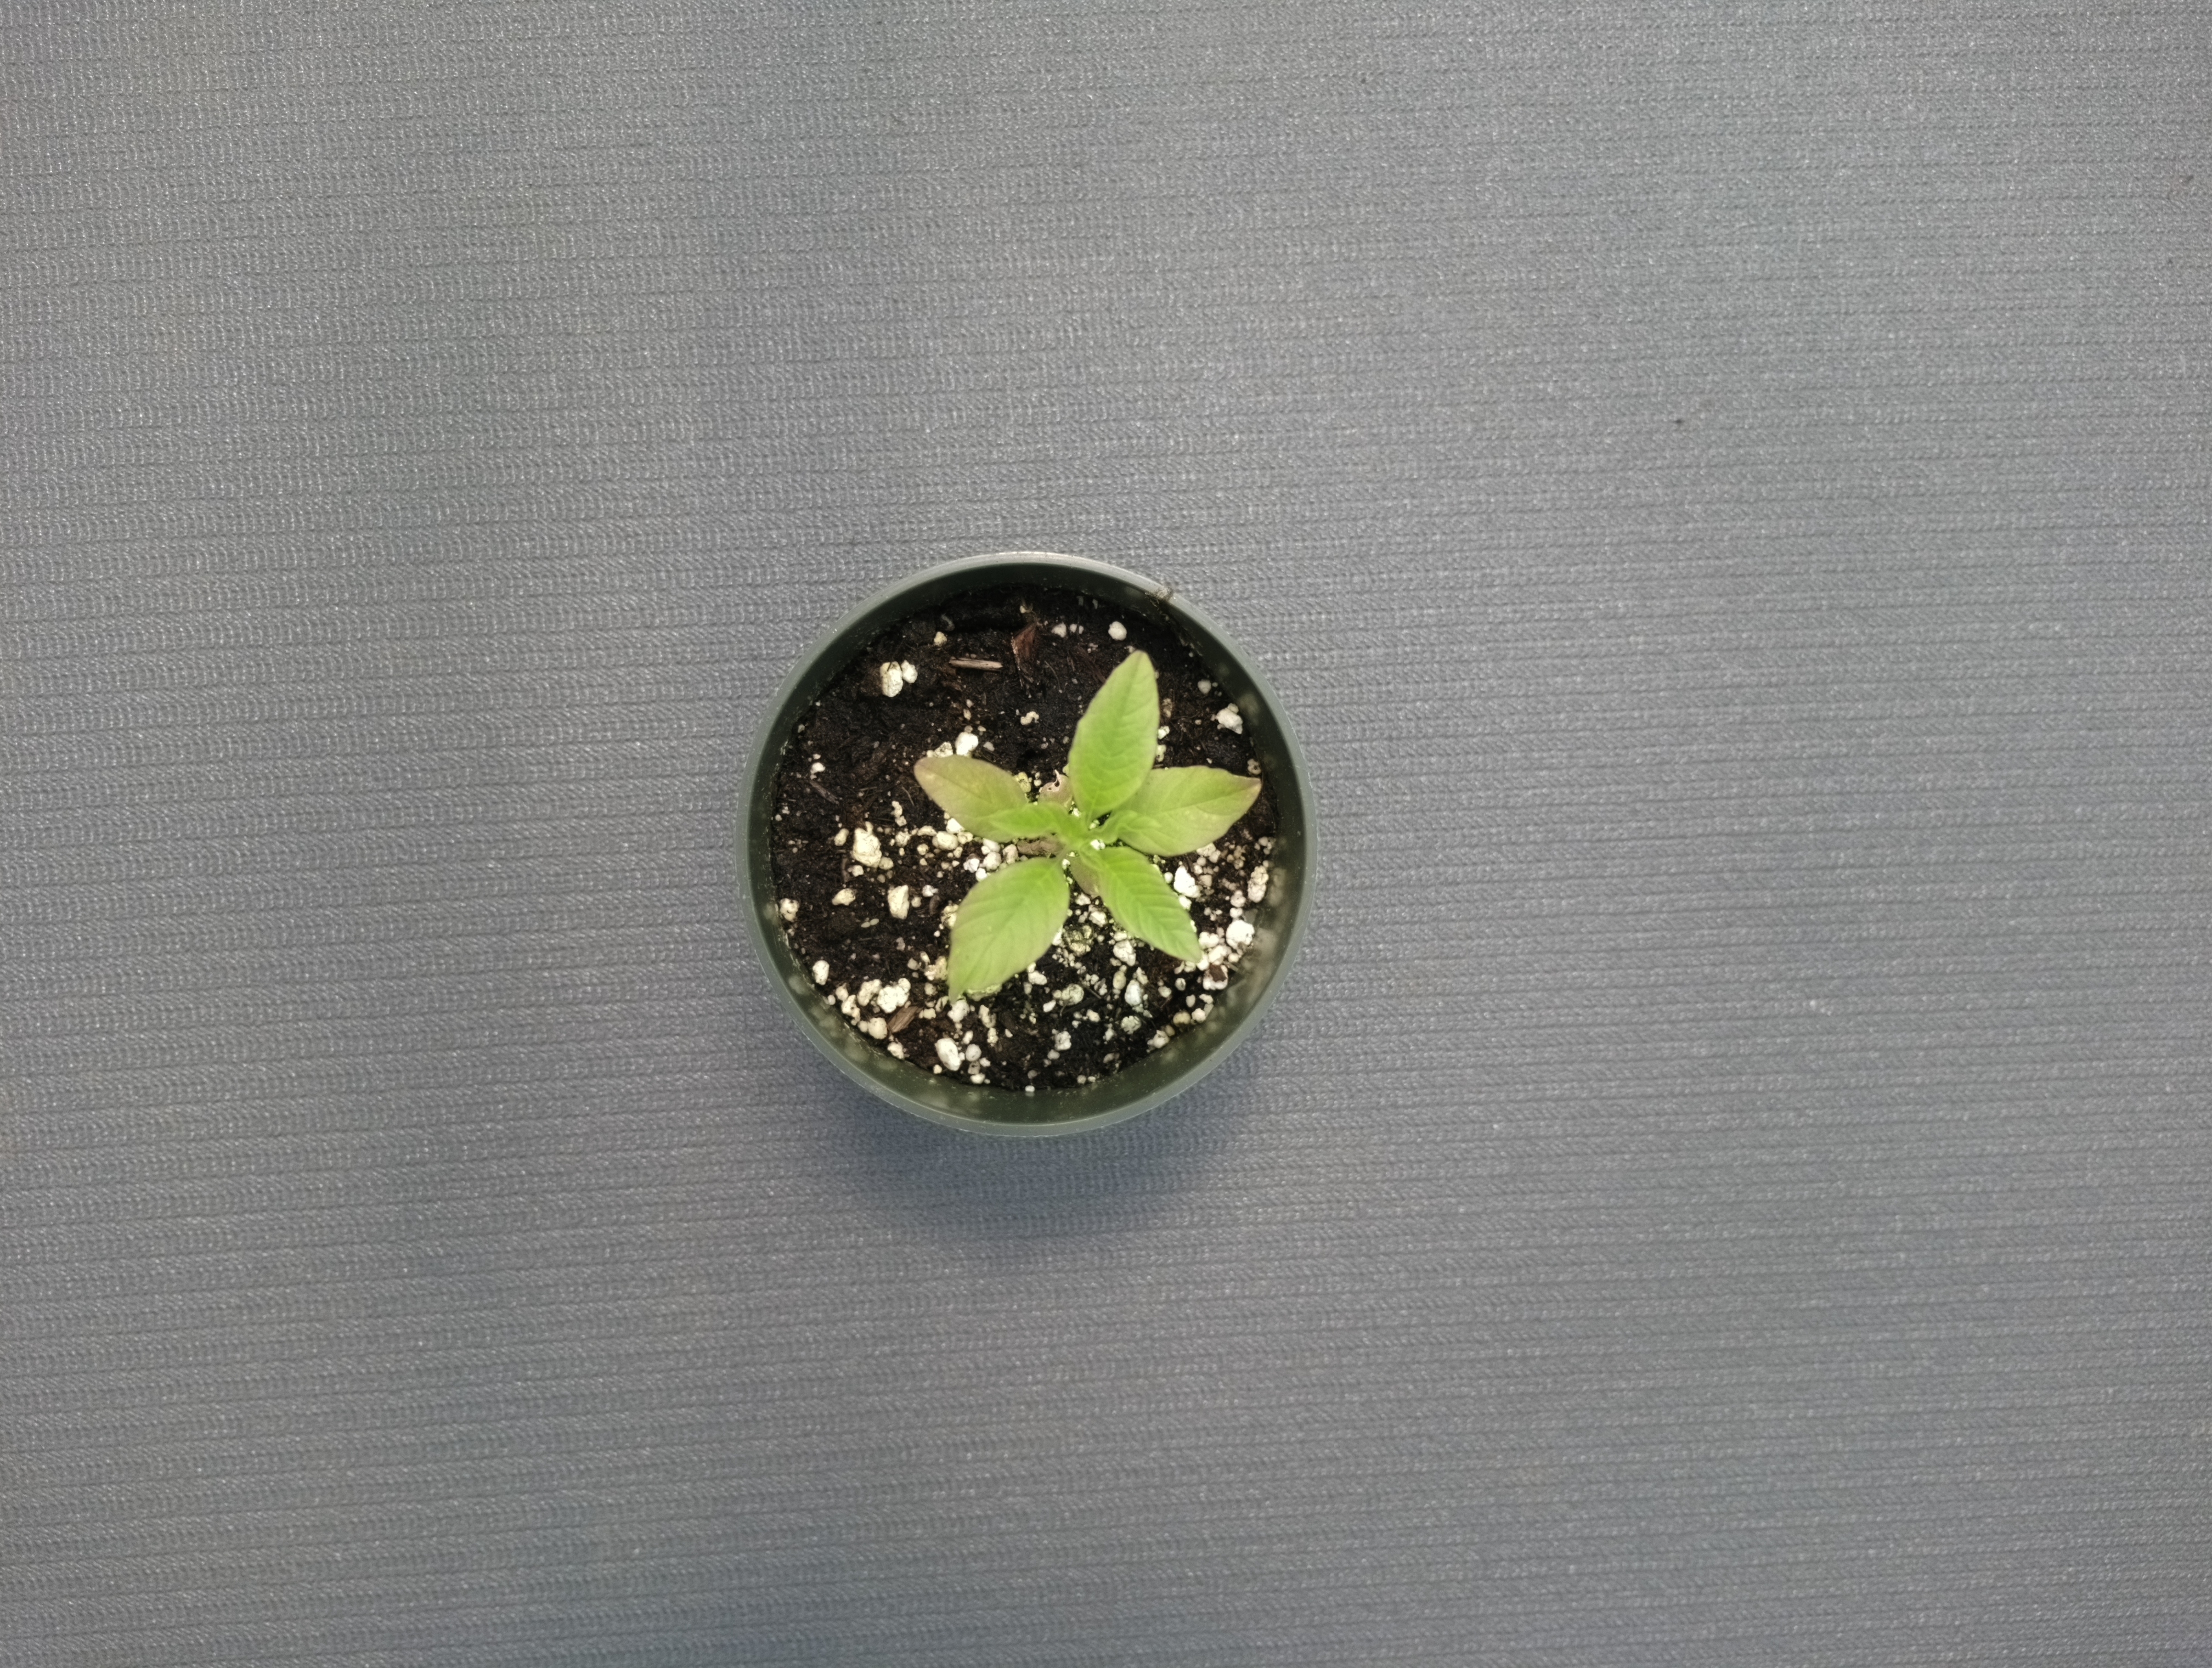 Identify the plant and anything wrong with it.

waterhemp, healthy untreated
